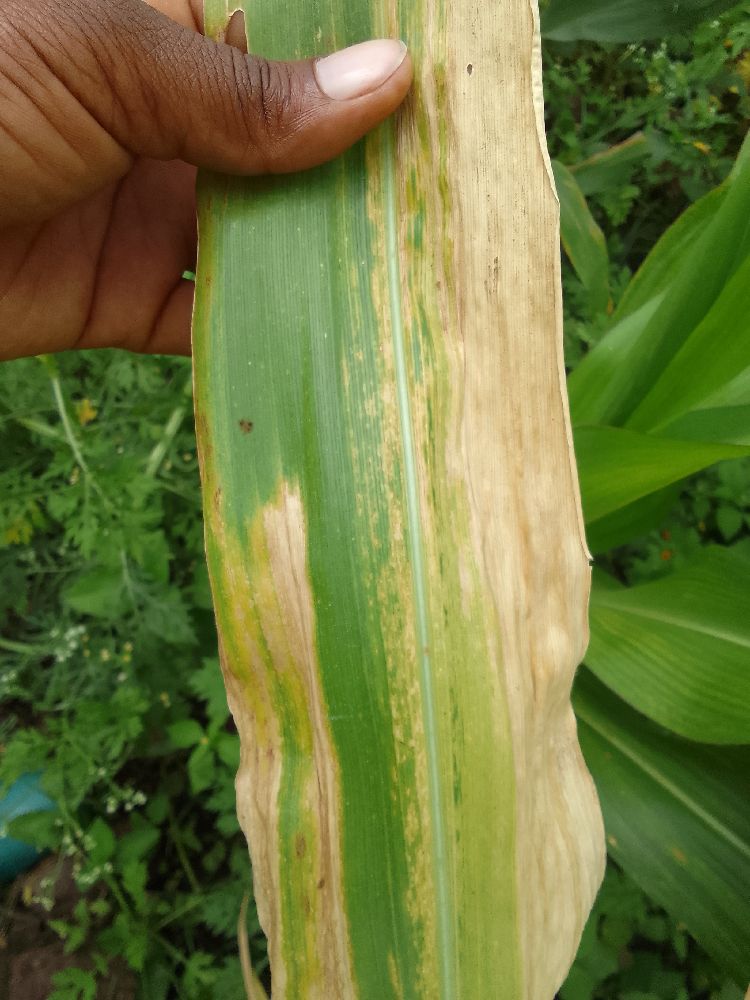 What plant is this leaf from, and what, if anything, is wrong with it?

maize, maize lethal necrosis
